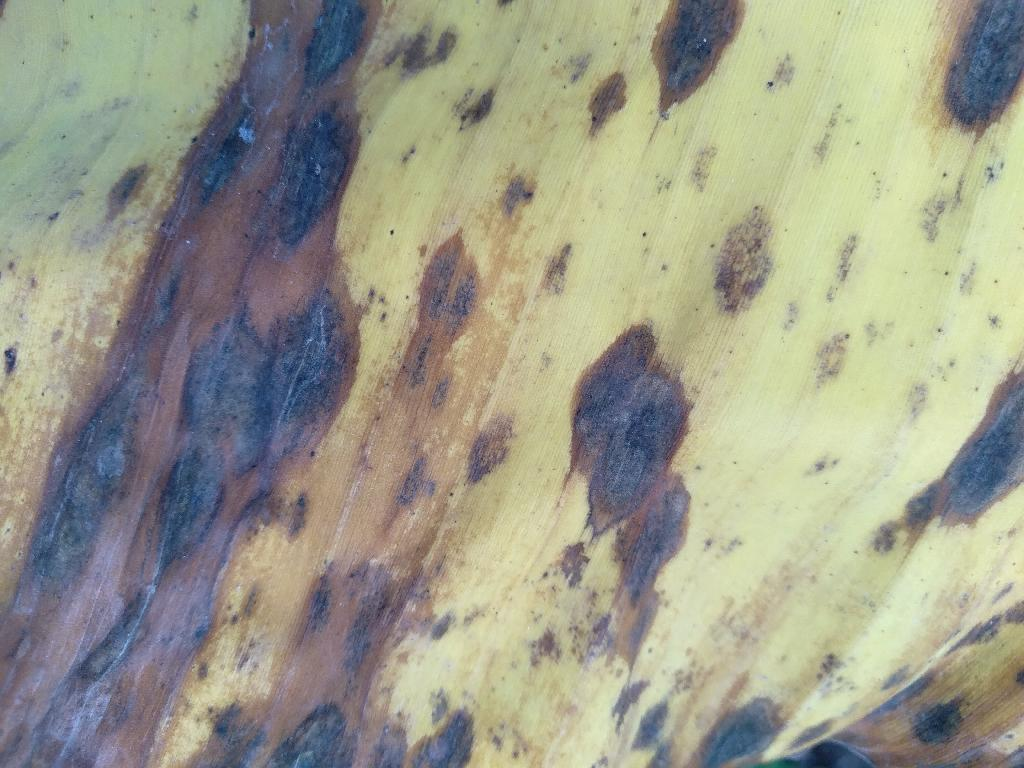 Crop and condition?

banana, black sigatoka
